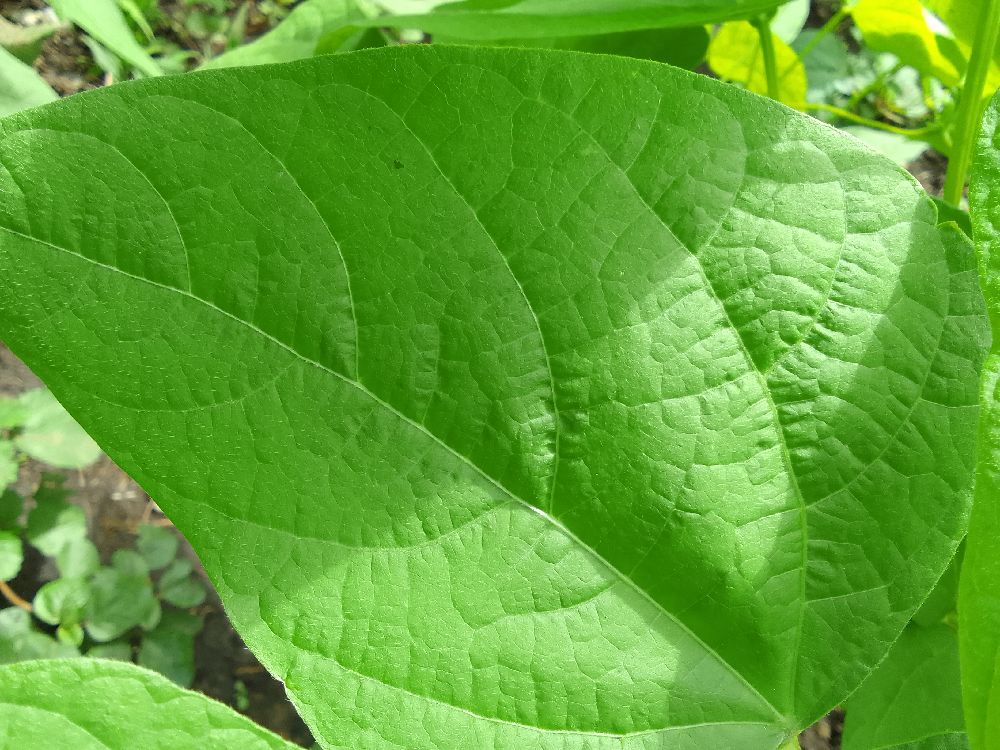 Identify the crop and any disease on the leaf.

common bean, healthy
